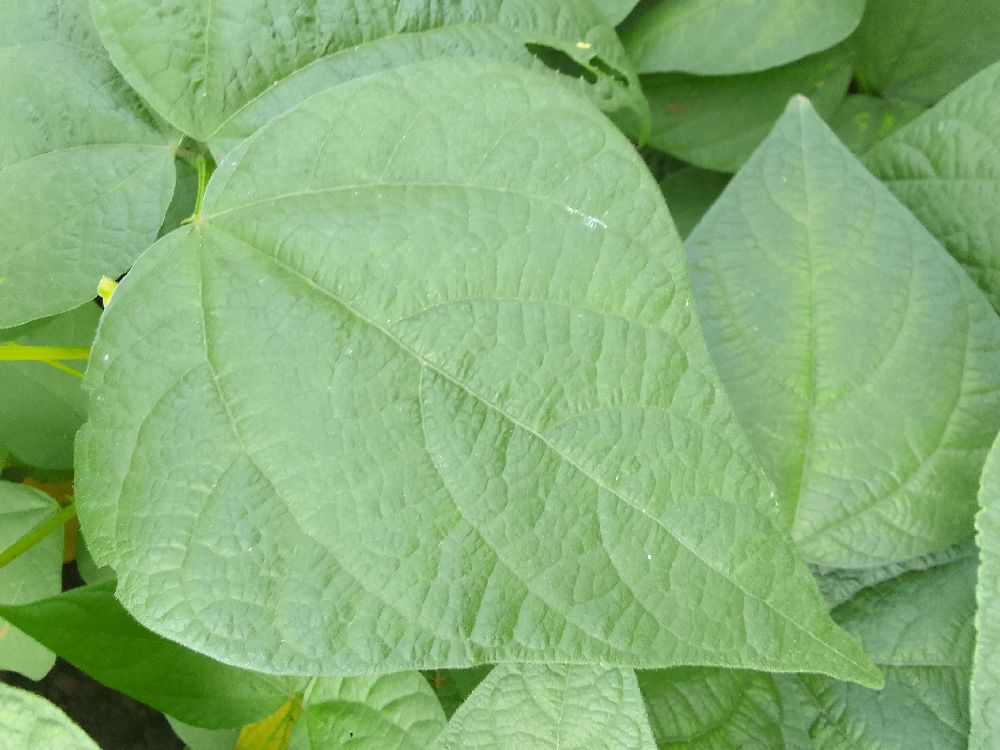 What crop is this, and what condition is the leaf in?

common bean, healthy
